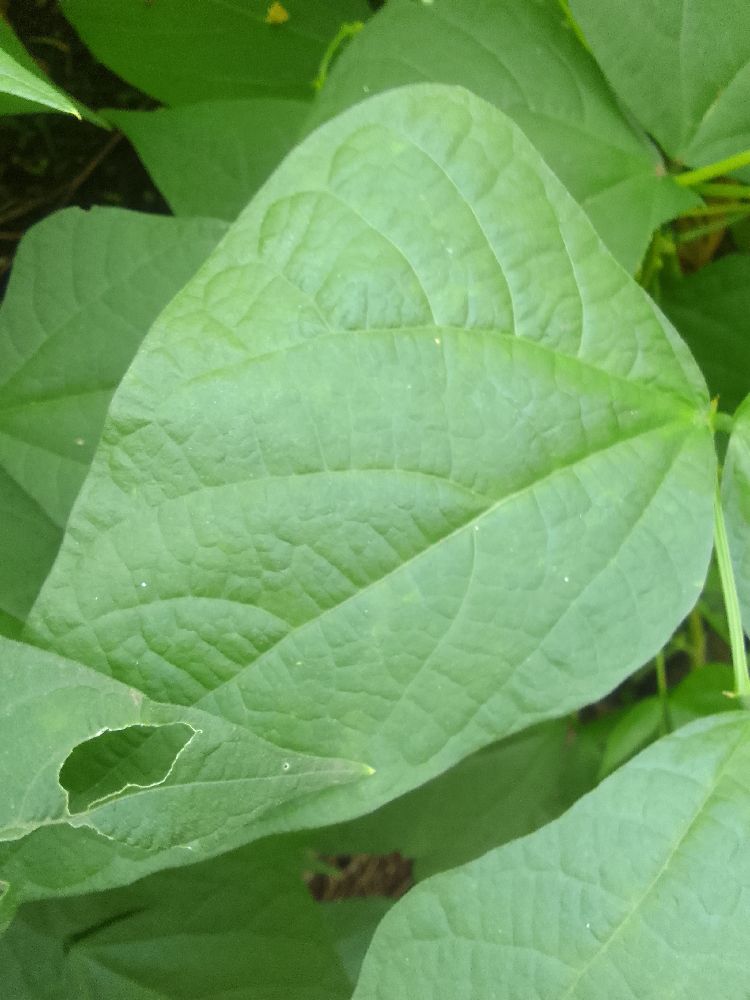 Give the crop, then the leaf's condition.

common bean, healthy
